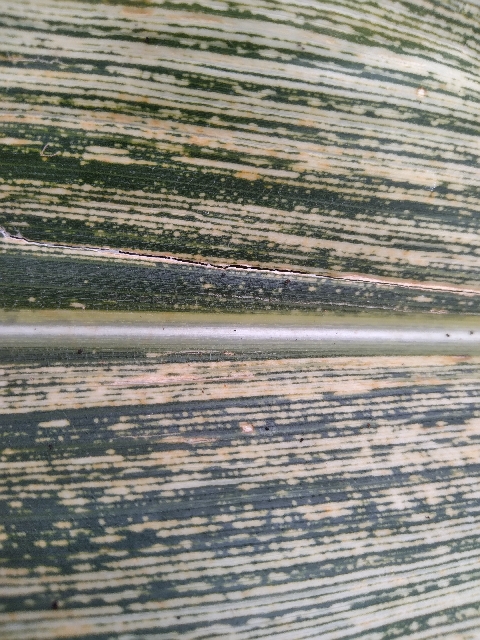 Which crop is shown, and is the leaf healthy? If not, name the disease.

maize, maize streak virus
